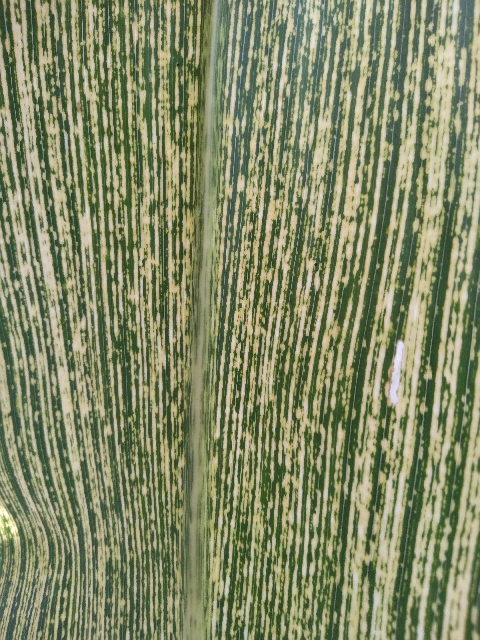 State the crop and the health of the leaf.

maize, maize streak virus
